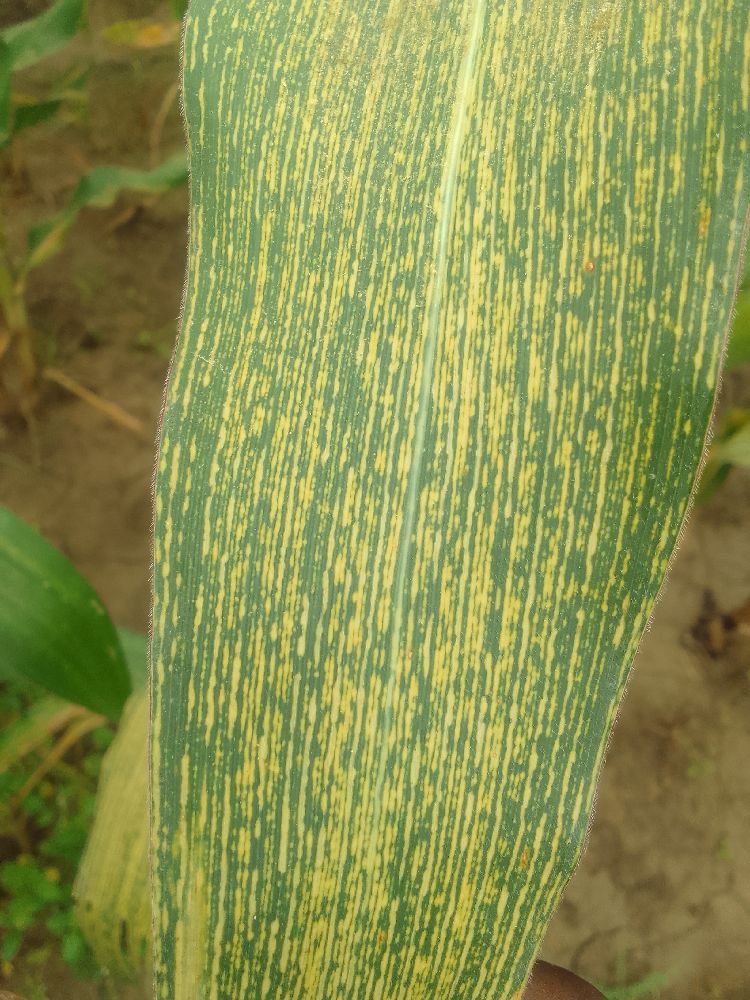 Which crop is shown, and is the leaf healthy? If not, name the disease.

maize, maize streak virus
